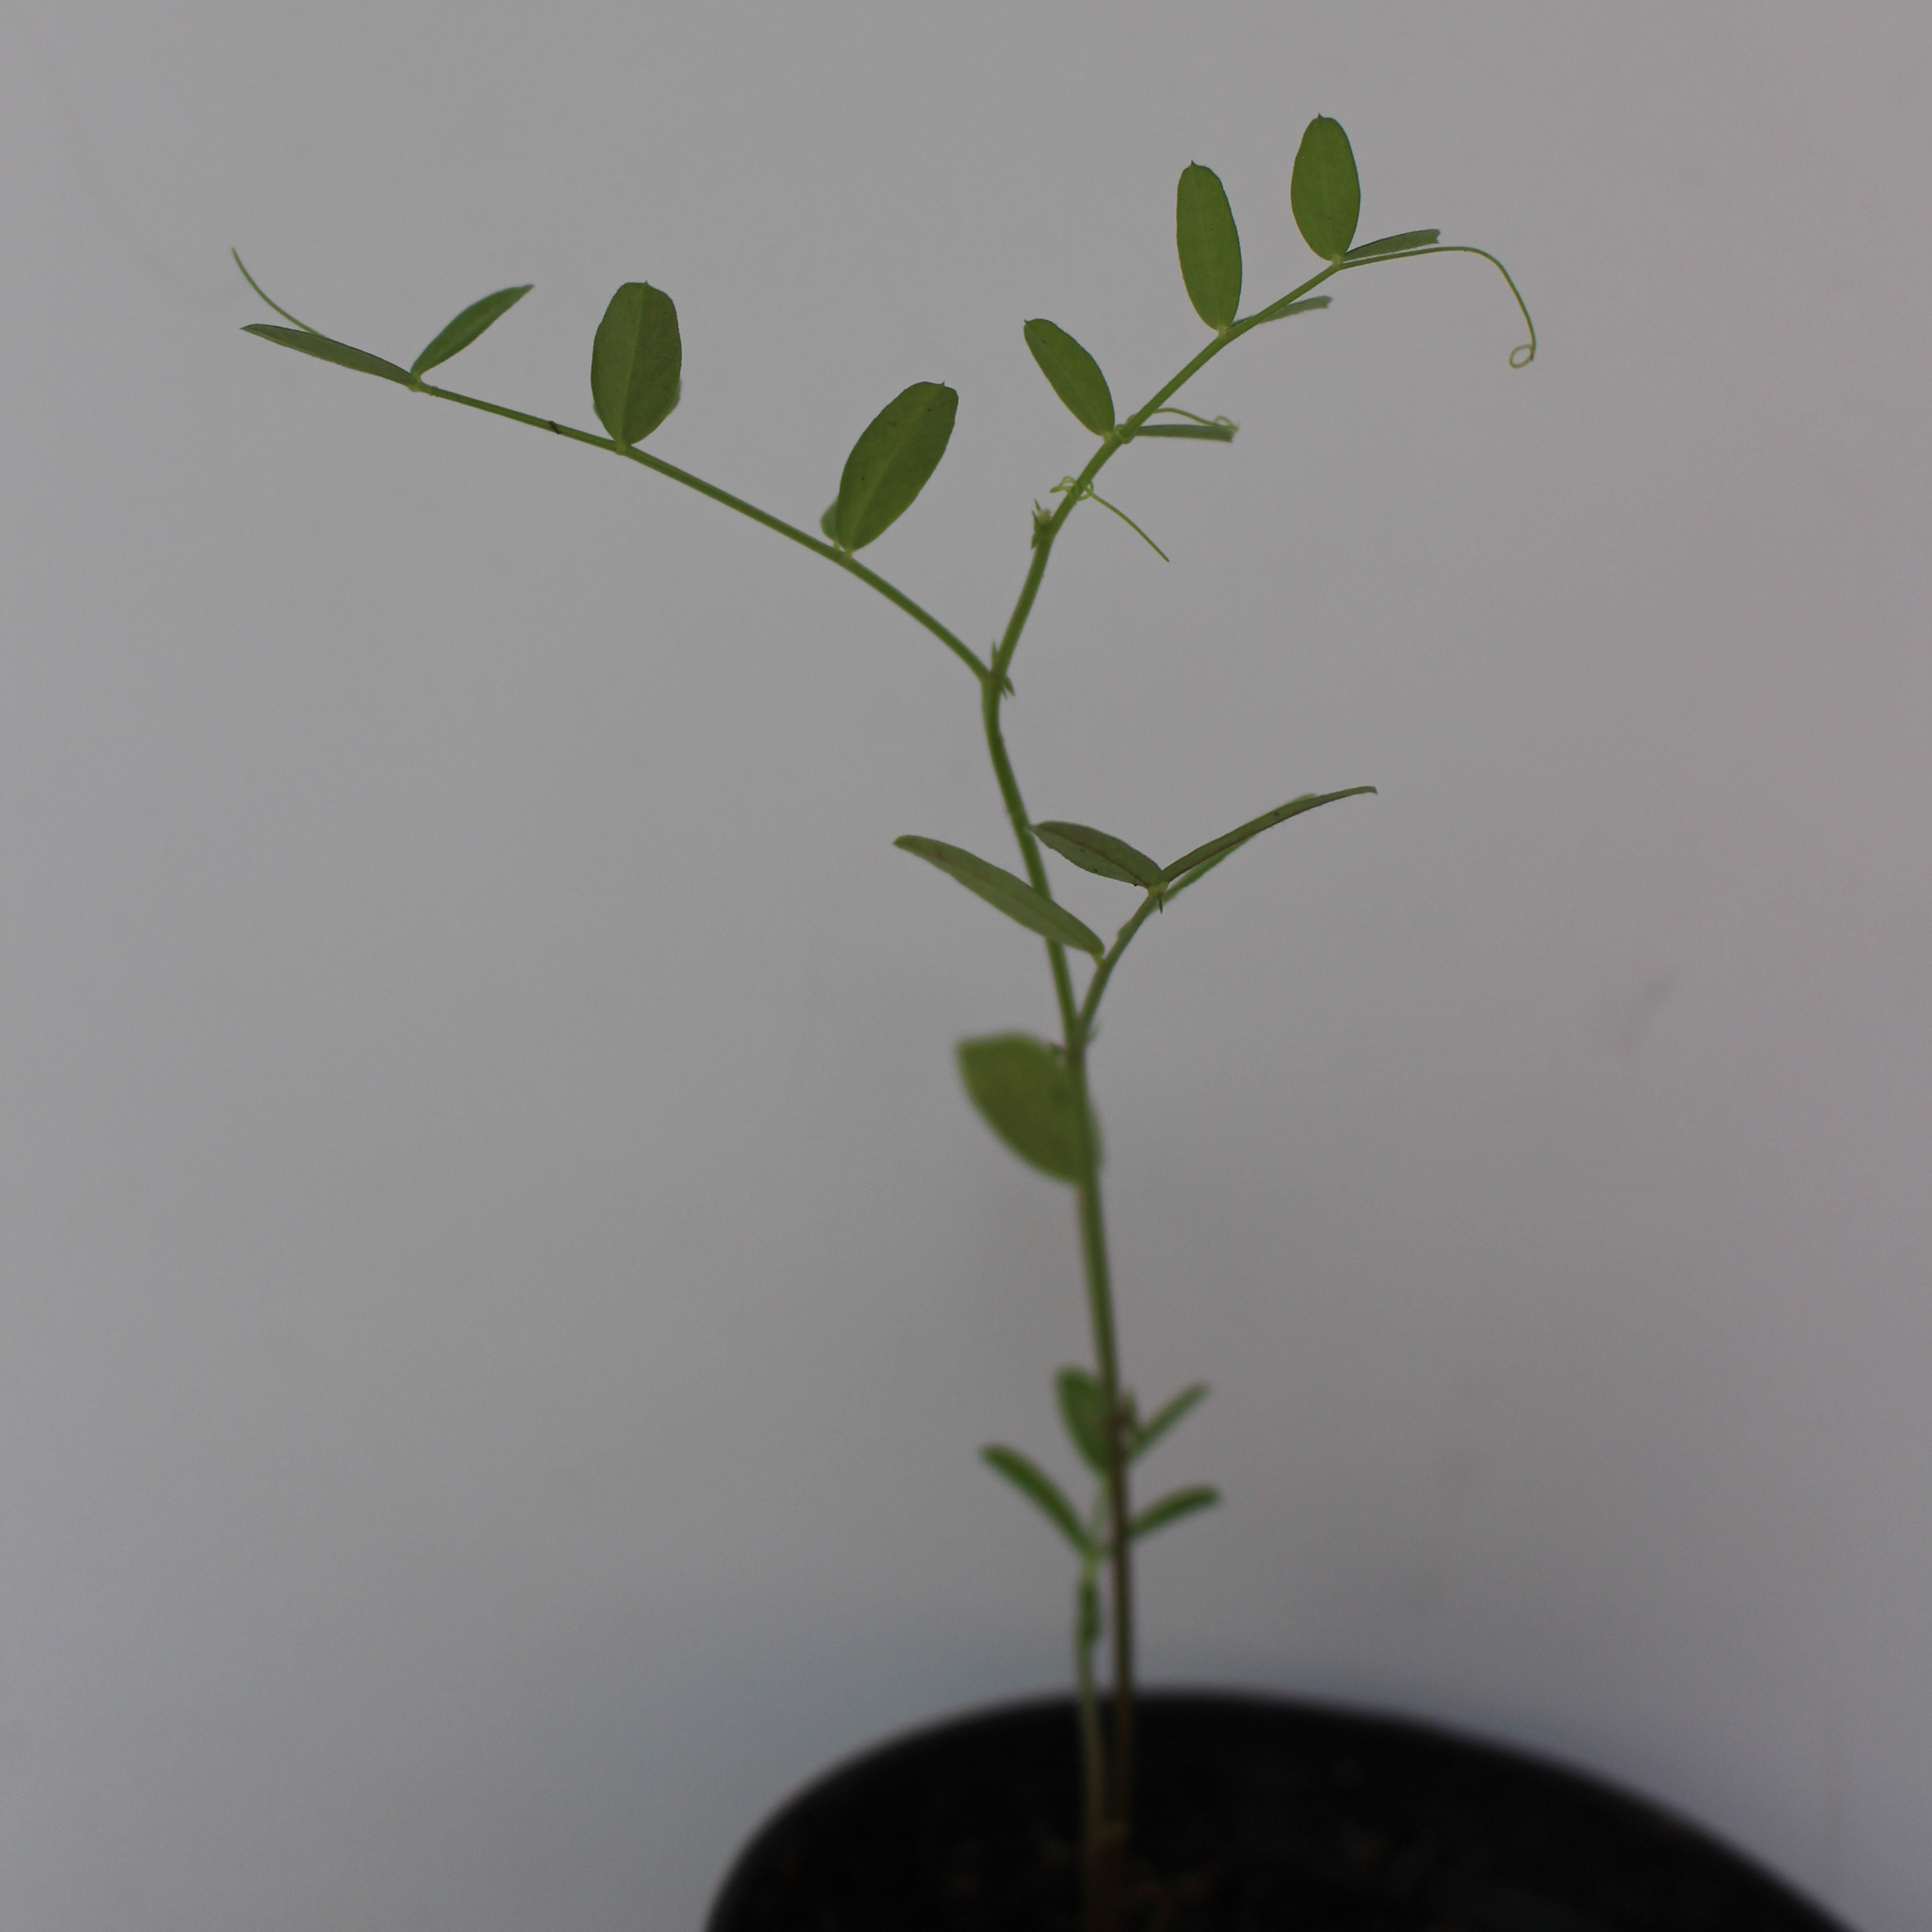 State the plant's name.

Vicia sativa
